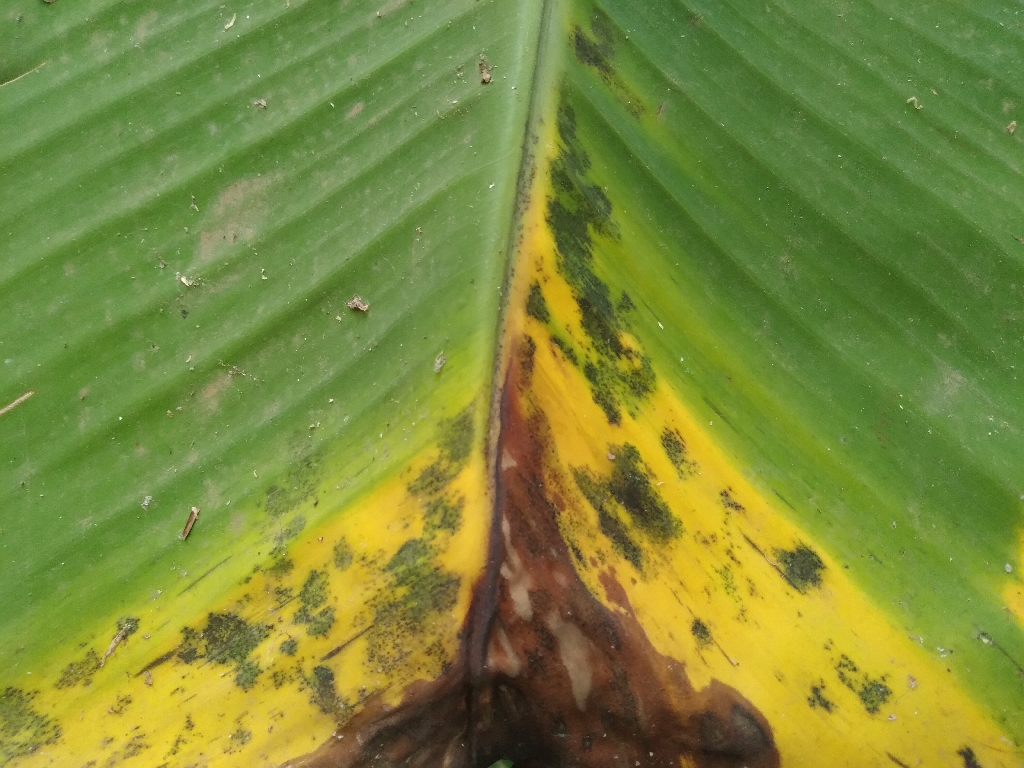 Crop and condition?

banana, black sigatoka
